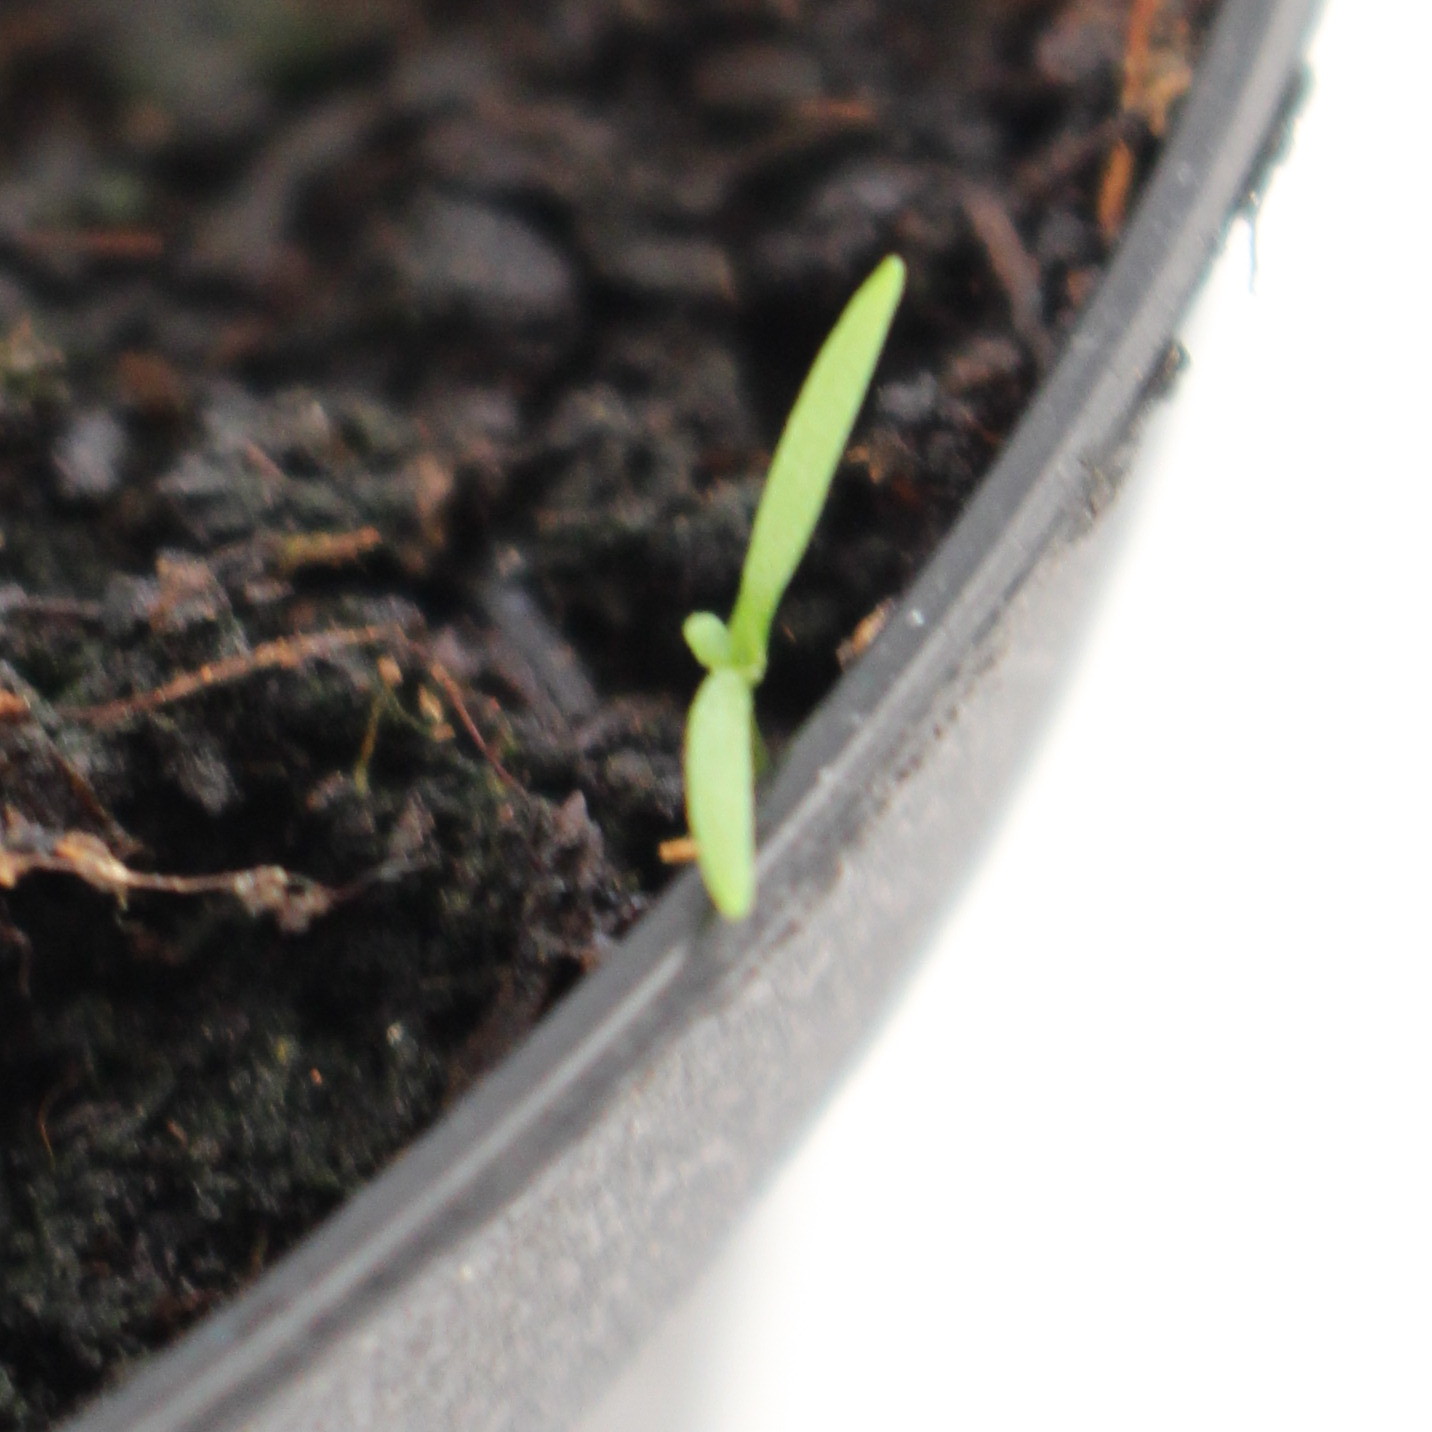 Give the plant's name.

Papaver rhoeas
